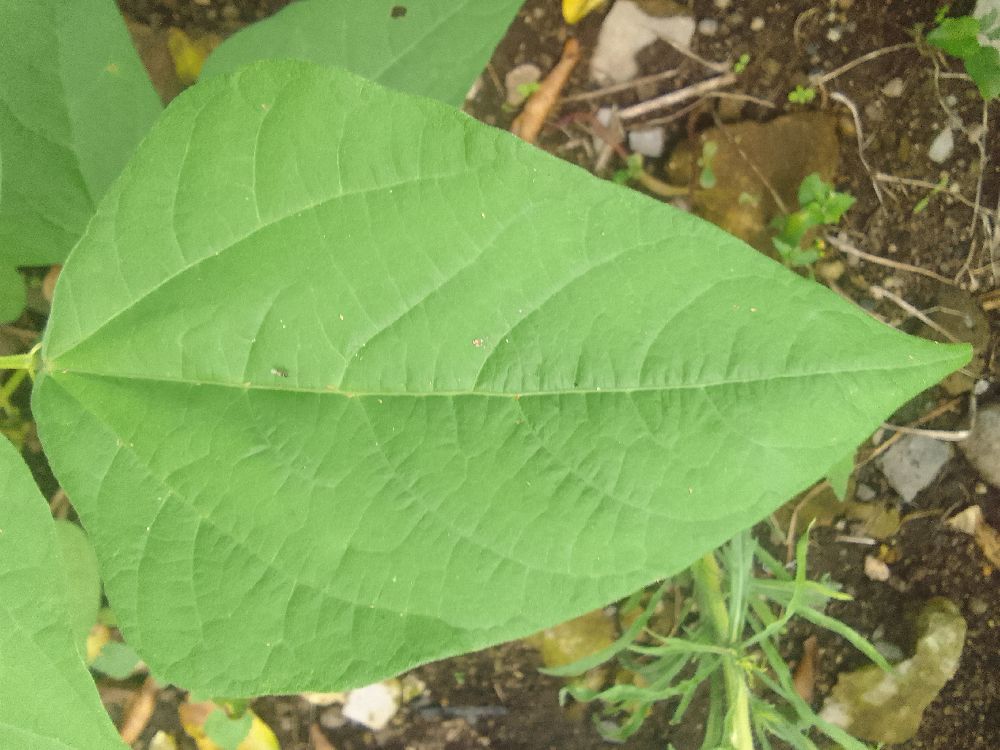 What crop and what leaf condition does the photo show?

common bean, healthy
